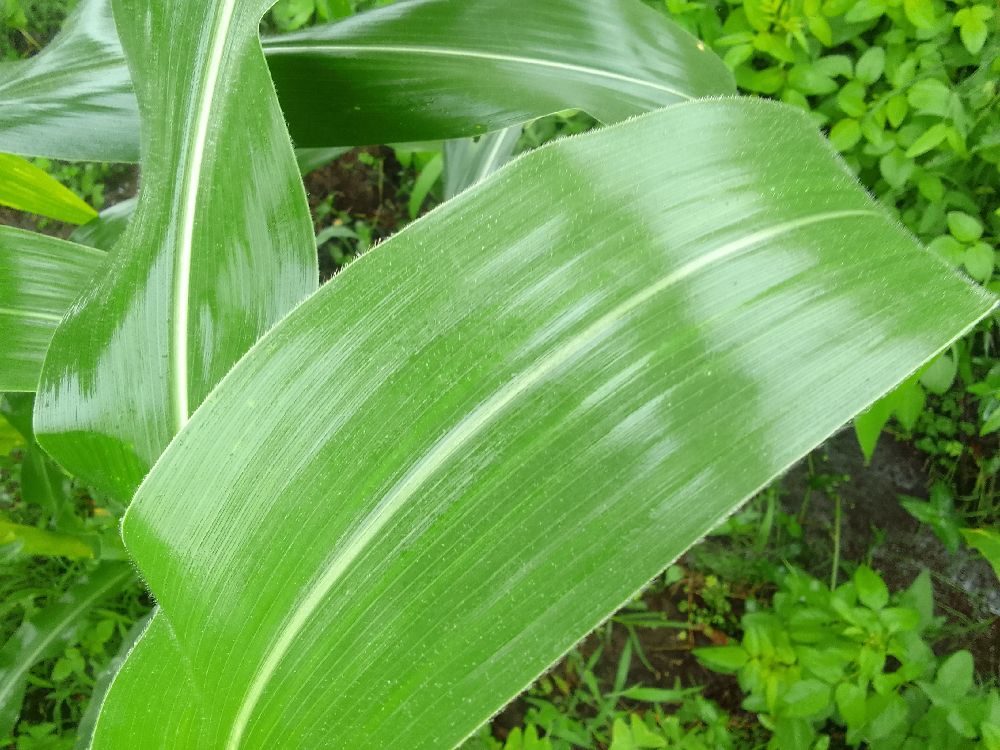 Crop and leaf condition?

maize, healthy
